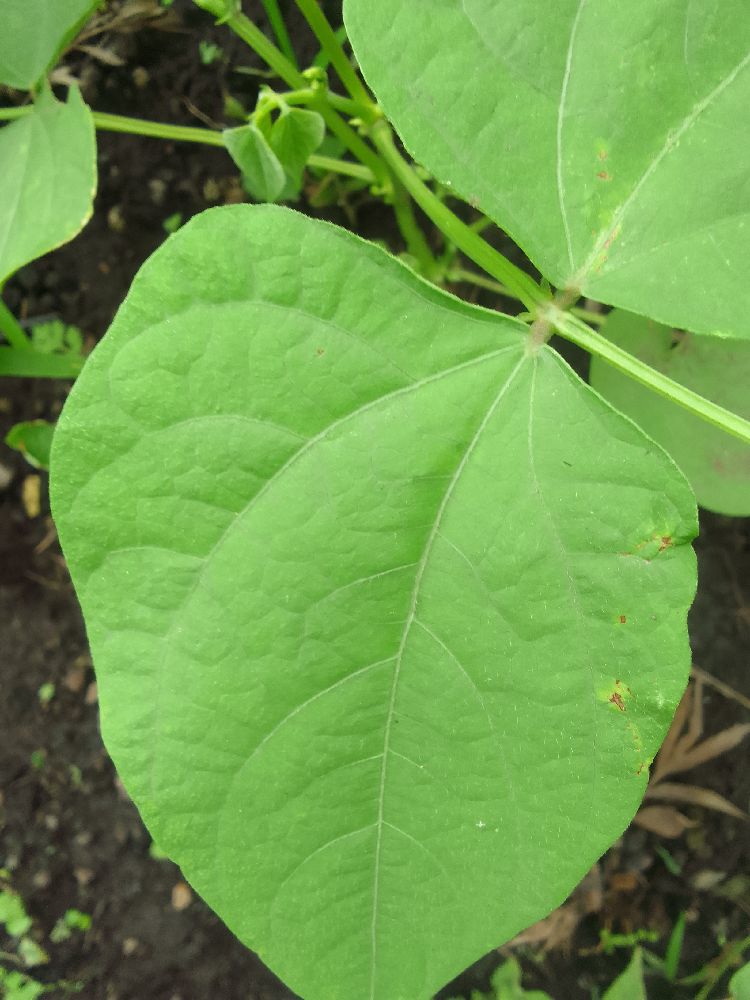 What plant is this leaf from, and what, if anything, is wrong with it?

common bean, healthy
